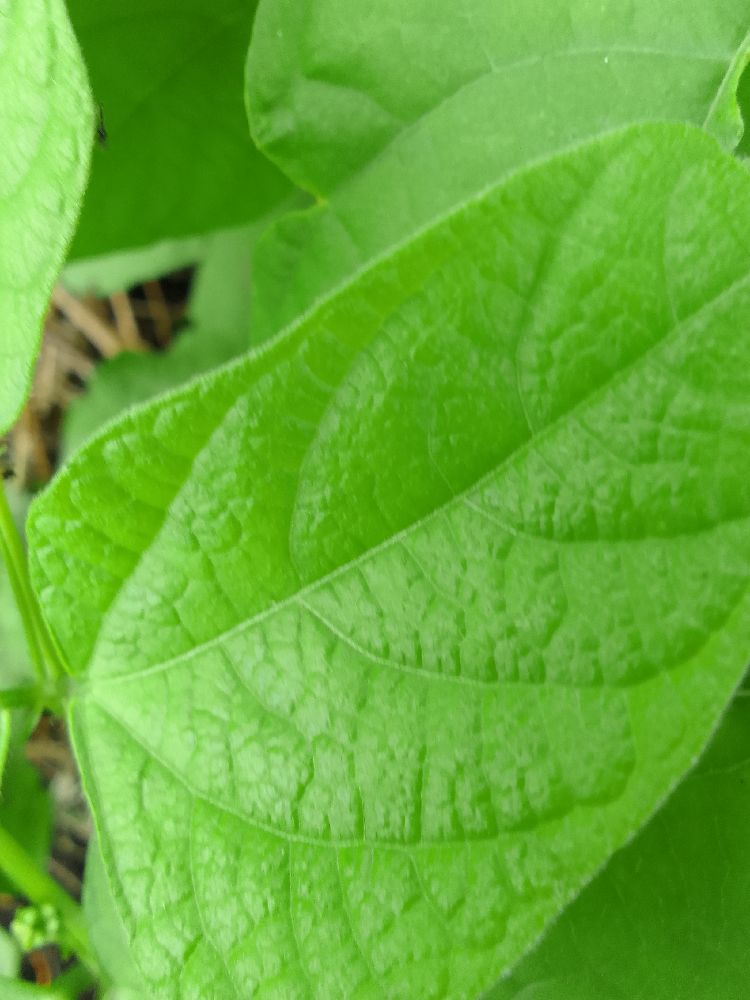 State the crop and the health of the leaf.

common bean, healthy
